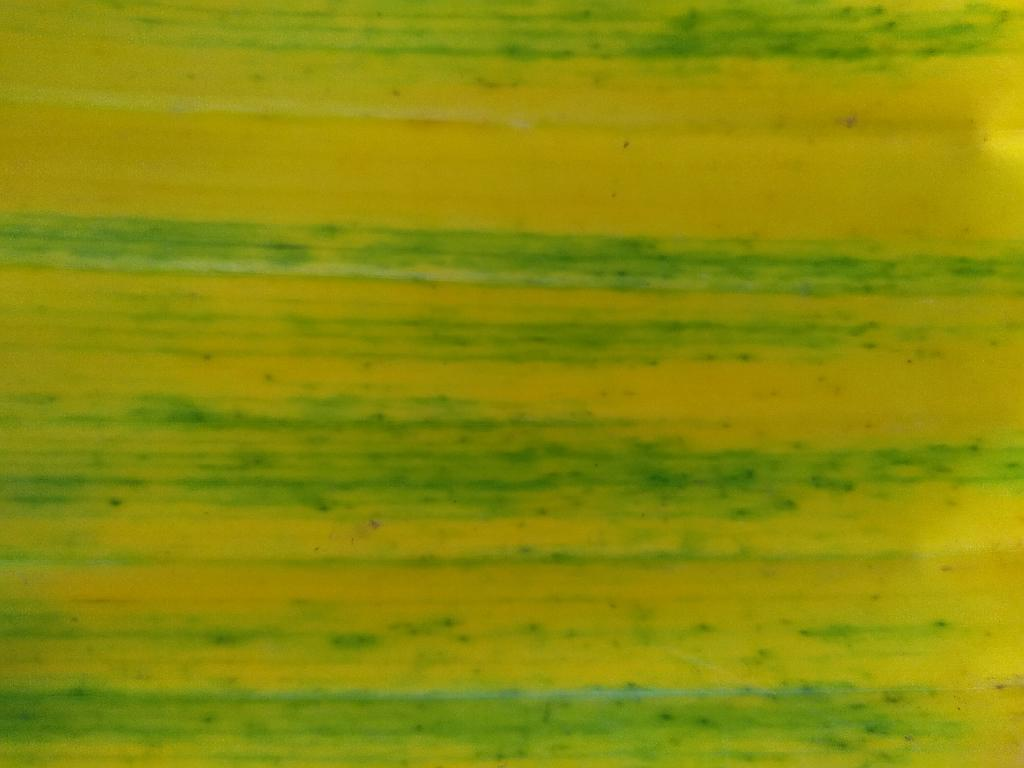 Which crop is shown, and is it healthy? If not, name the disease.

banana, fusarium wilt race 1
